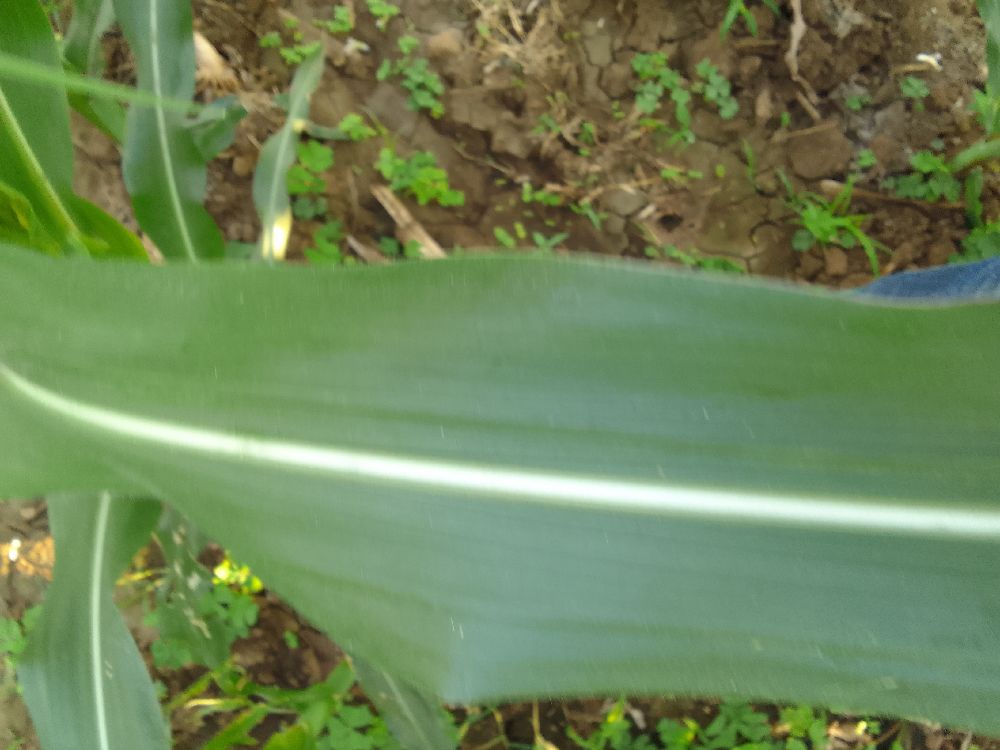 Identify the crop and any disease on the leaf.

maize, healthy
